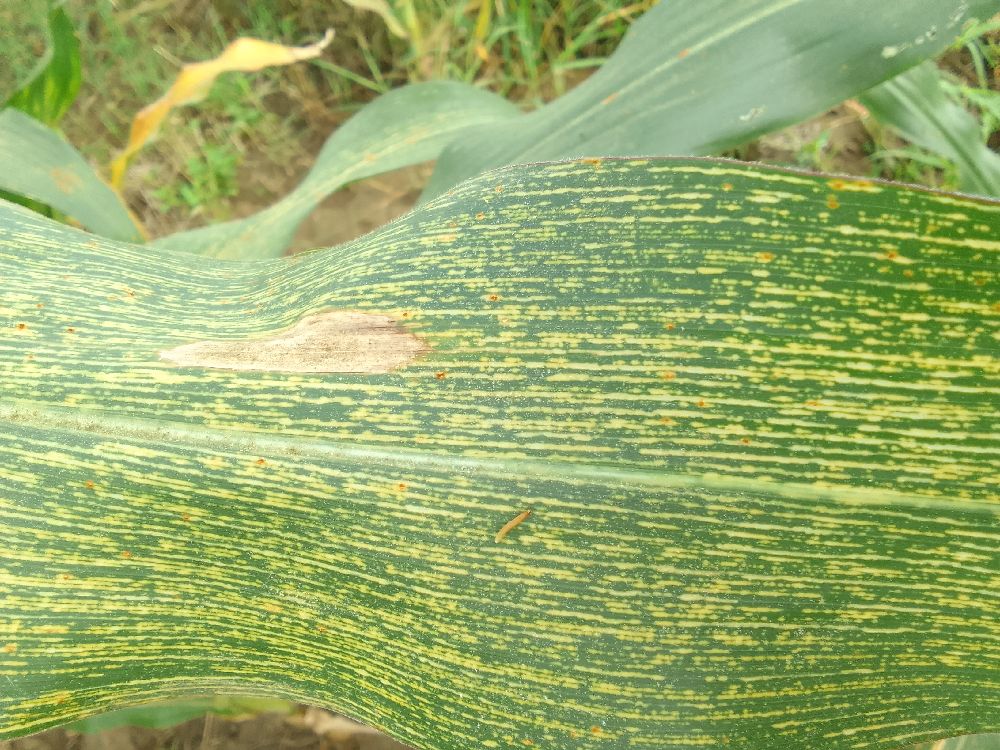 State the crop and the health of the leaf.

maize, maize streak virus
